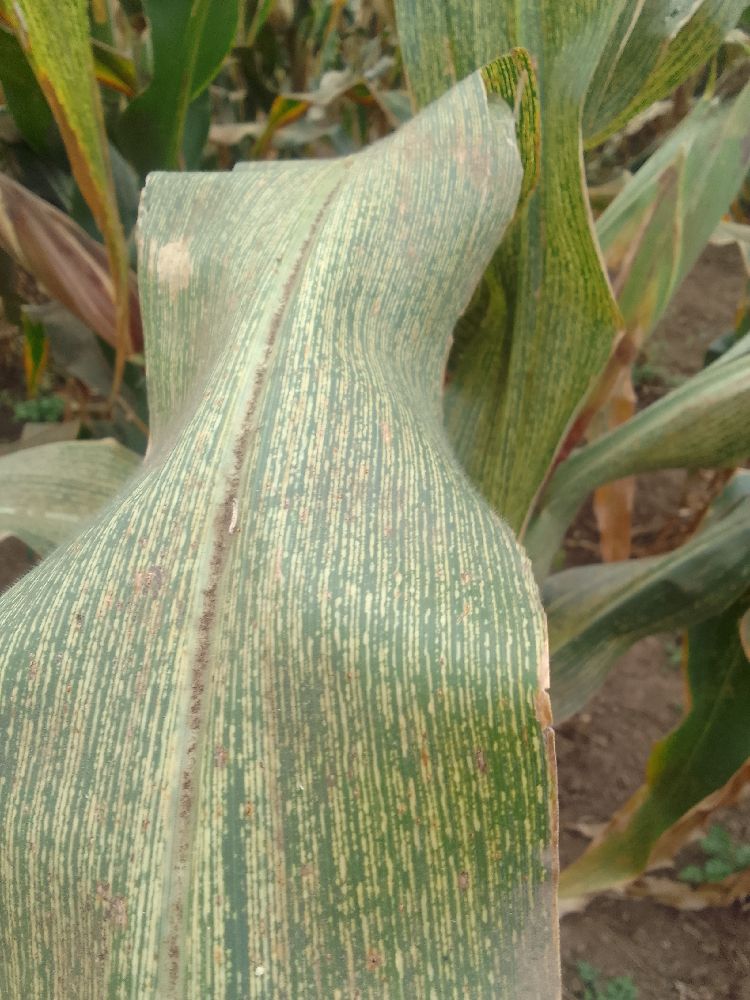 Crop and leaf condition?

maize, maize streak virus
